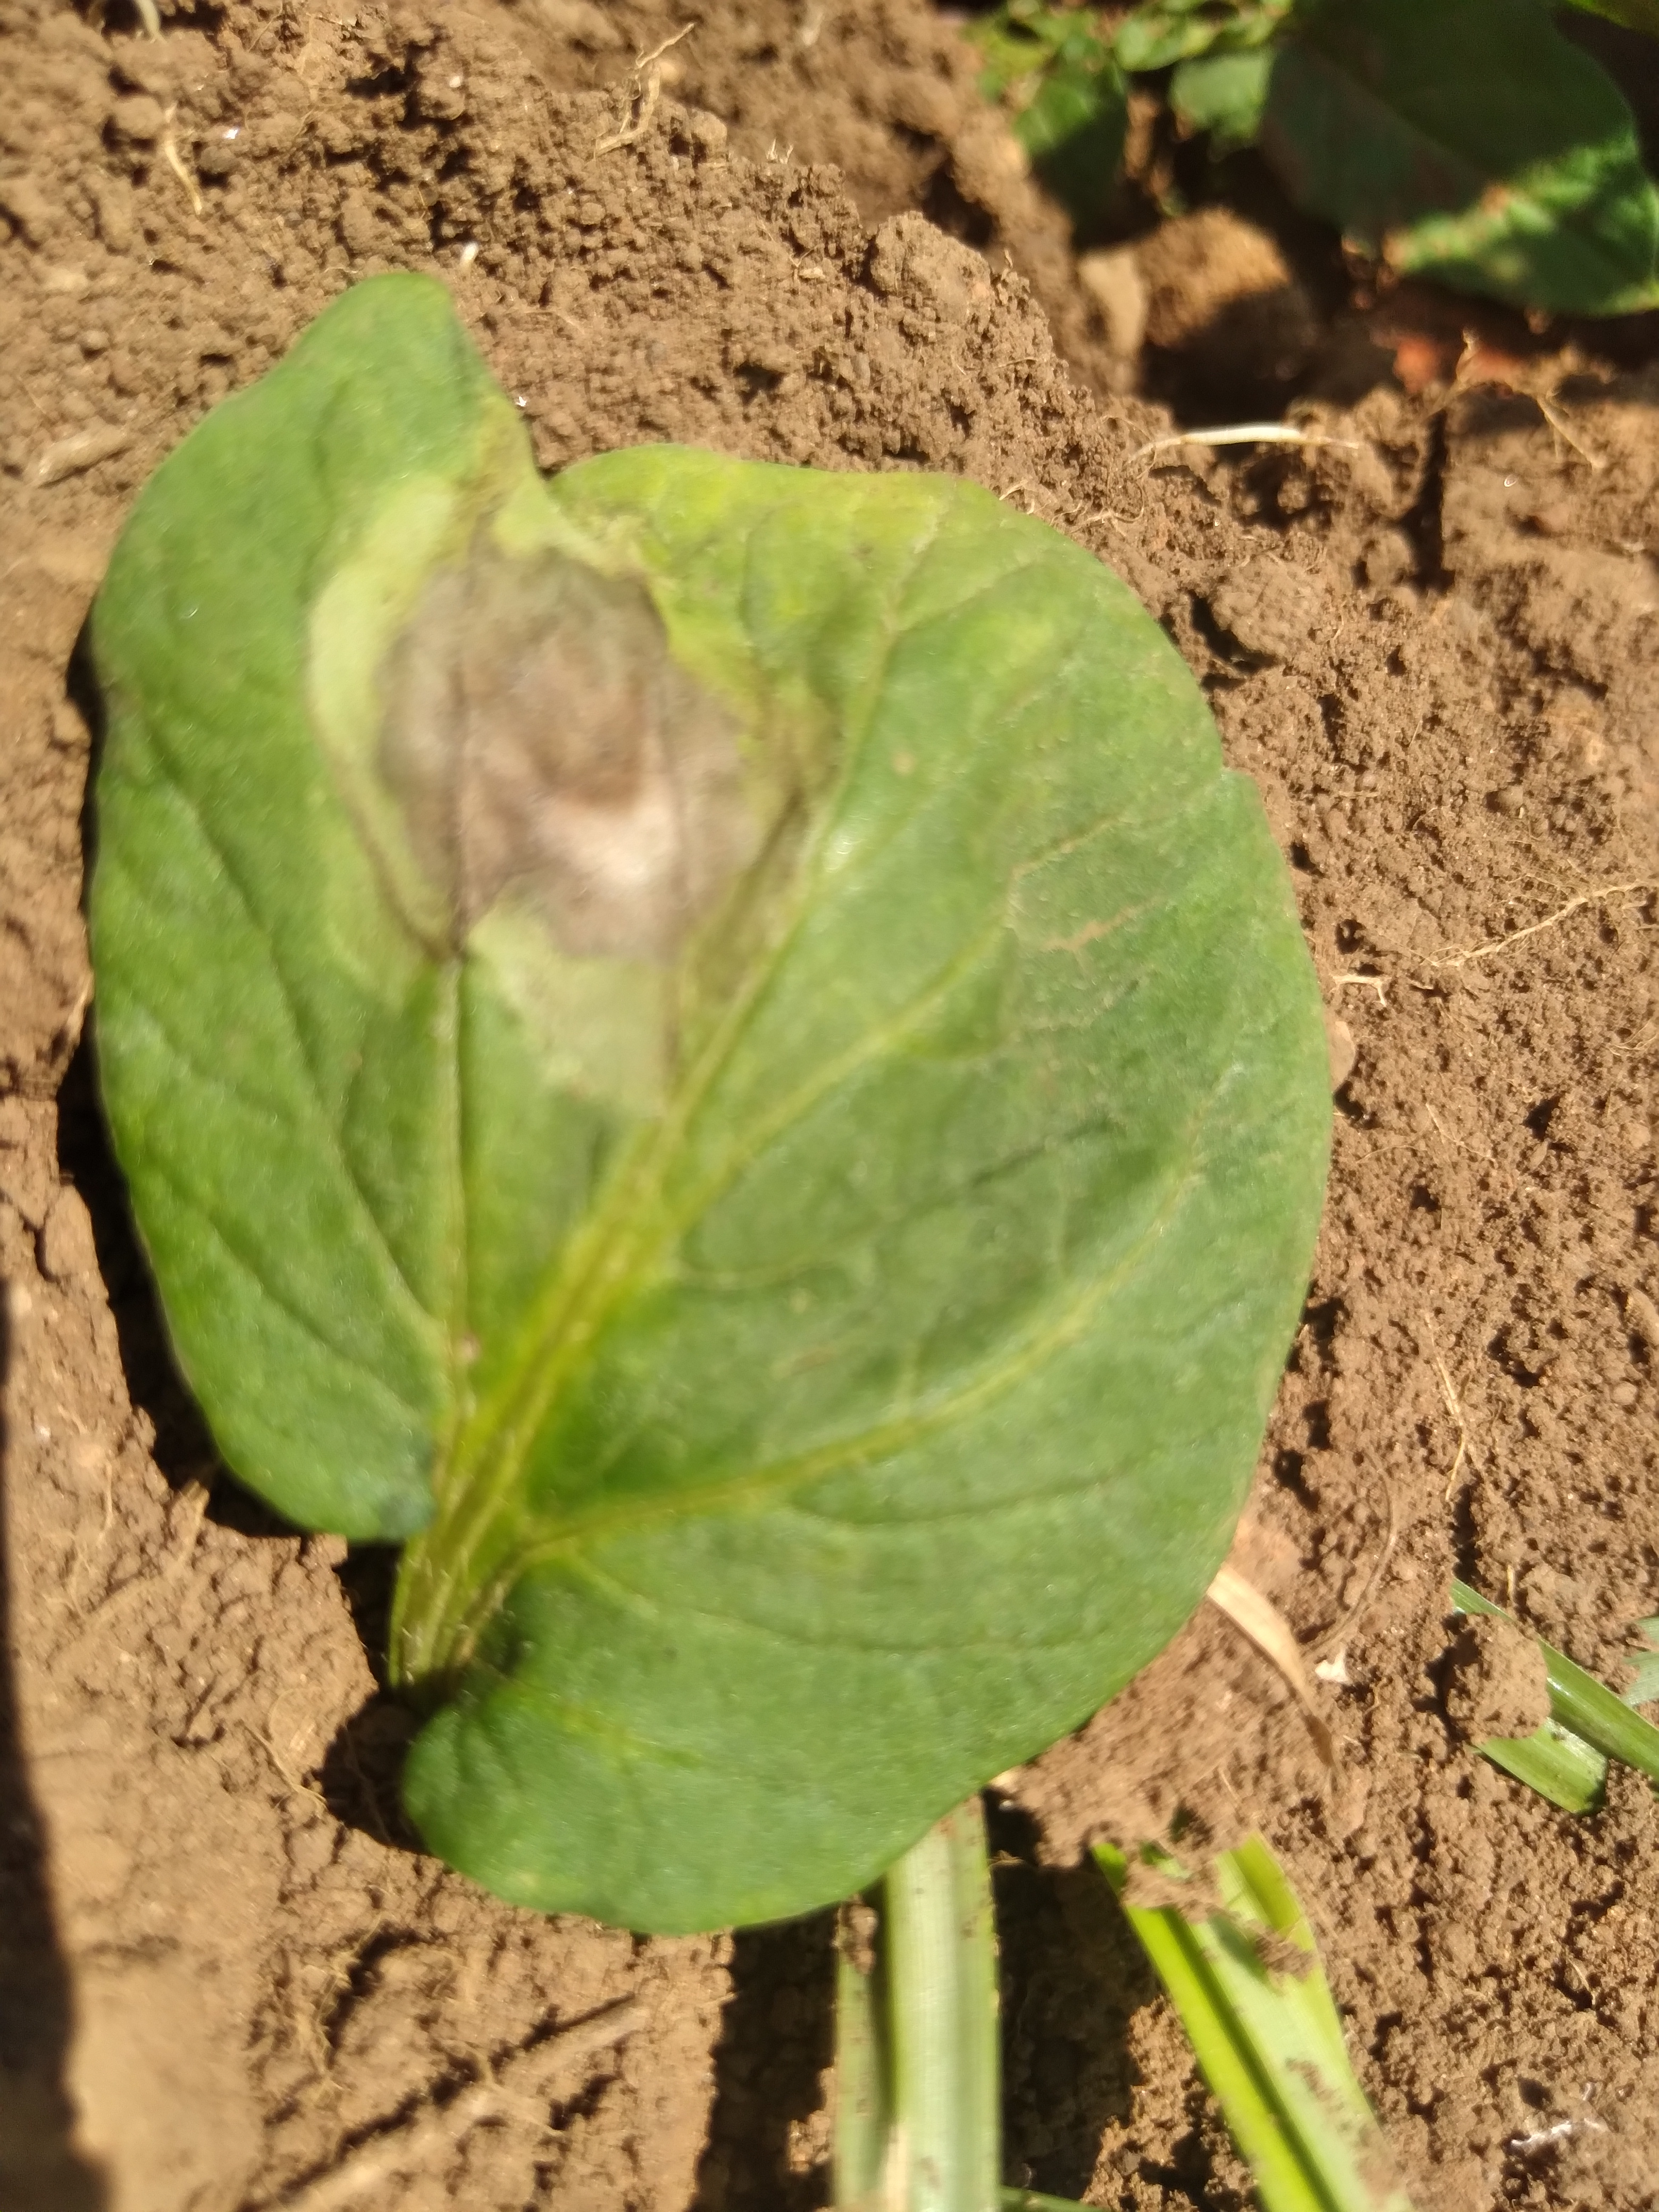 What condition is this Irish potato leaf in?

early blight
